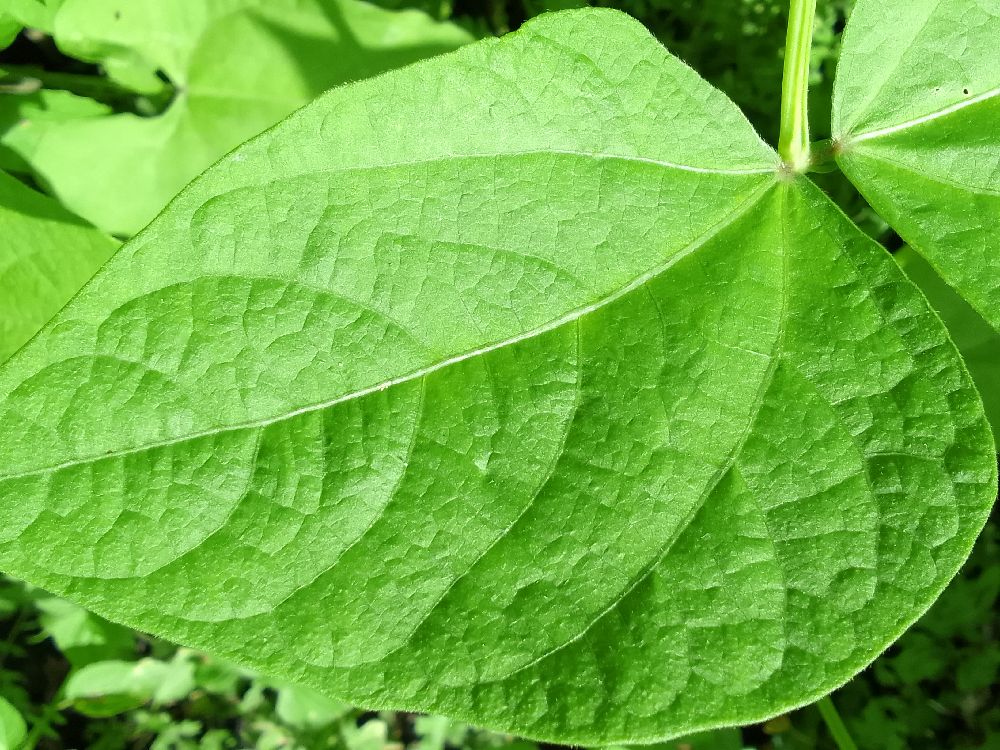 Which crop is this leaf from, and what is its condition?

common bean, healthy
